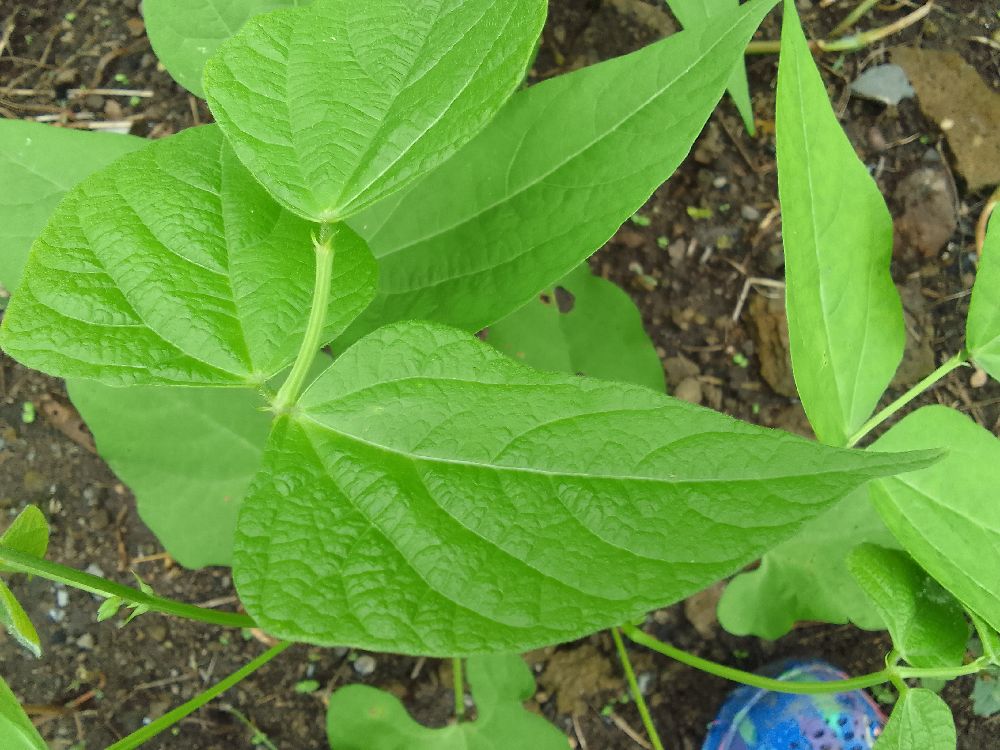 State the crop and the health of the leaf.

common bean, healthy
